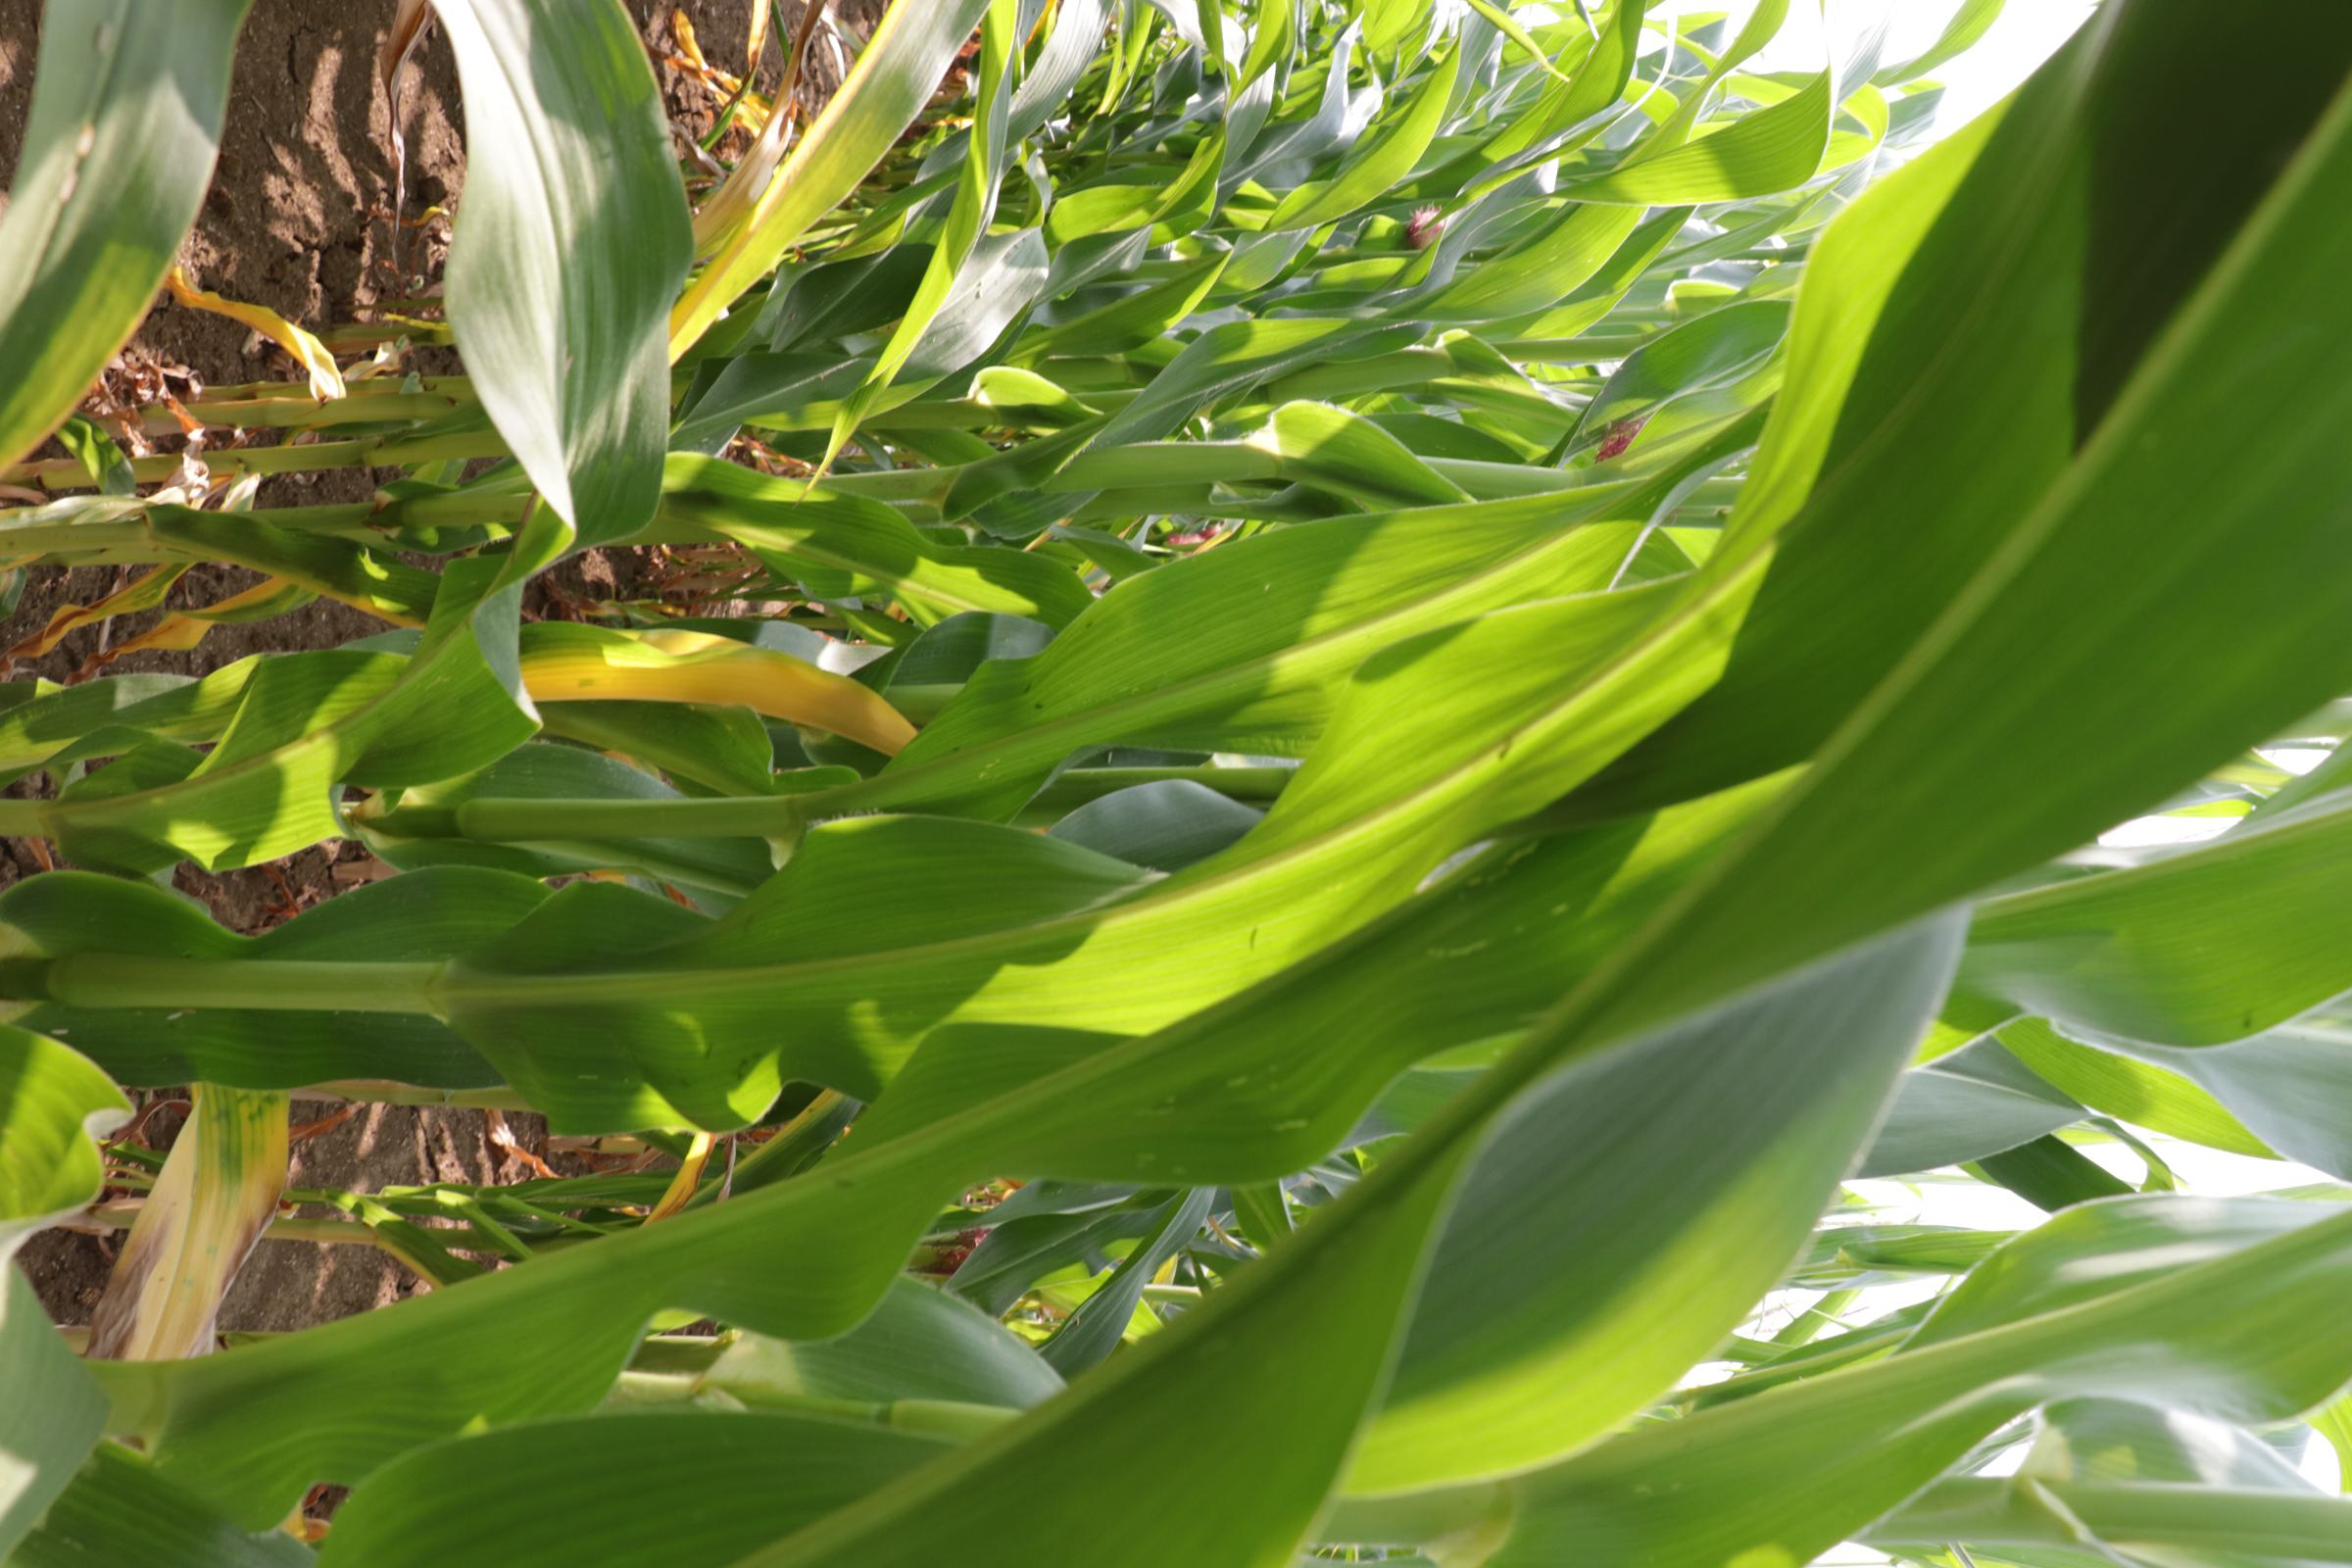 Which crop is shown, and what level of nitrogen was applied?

maize, no added nitrogen
